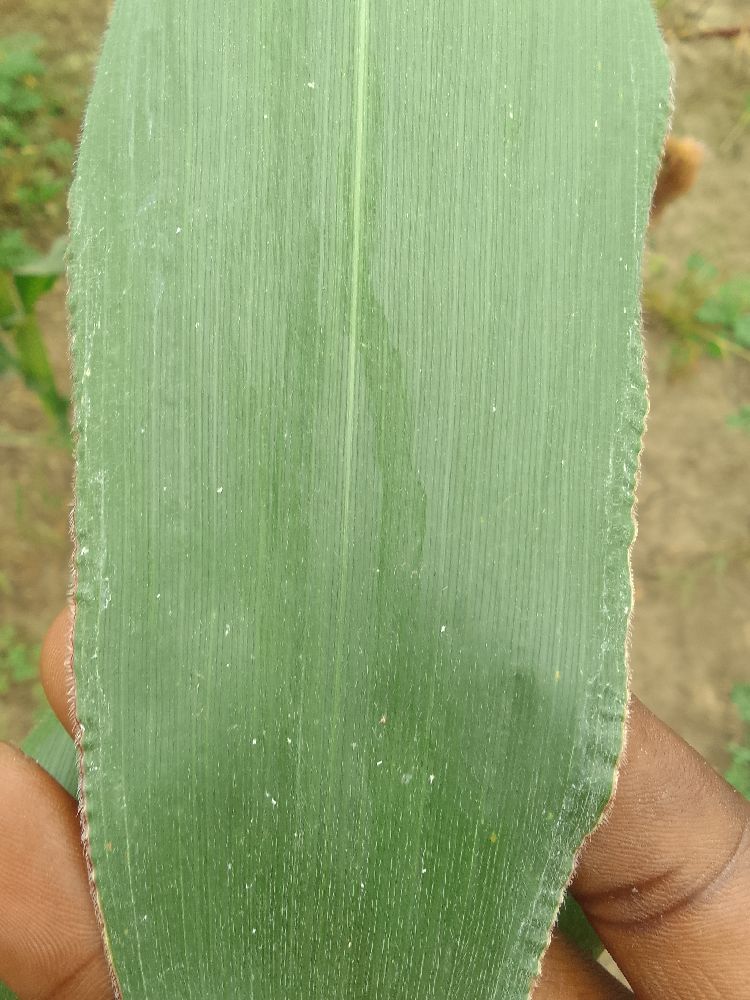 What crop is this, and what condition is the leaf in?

maize, healthy
